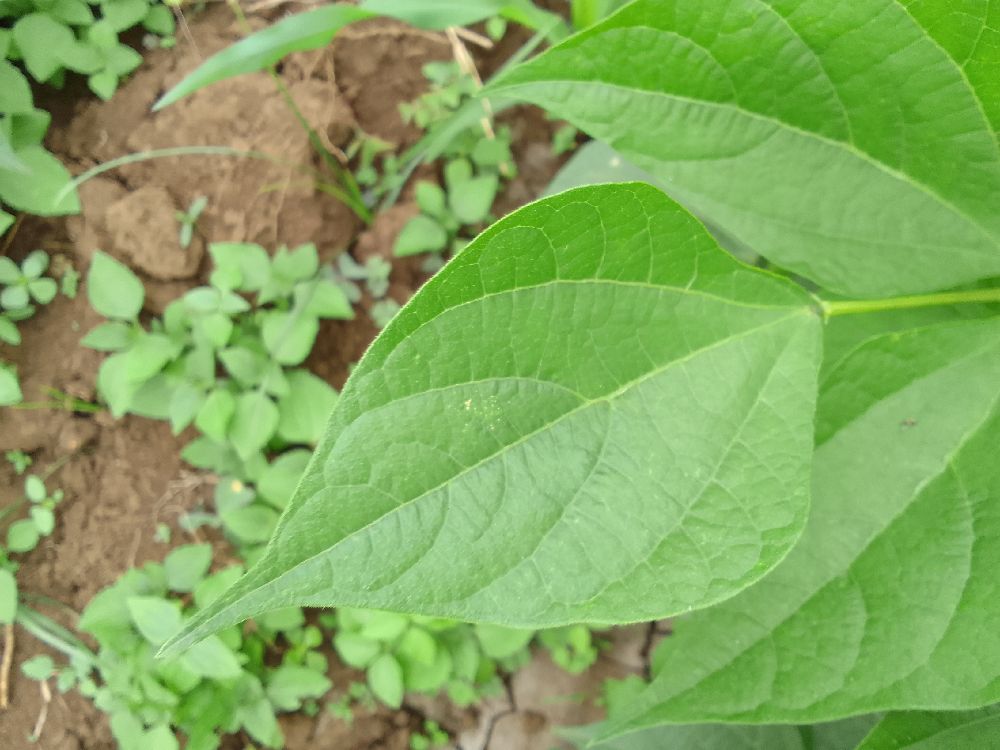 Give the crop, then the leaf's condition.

common bean, healthy
